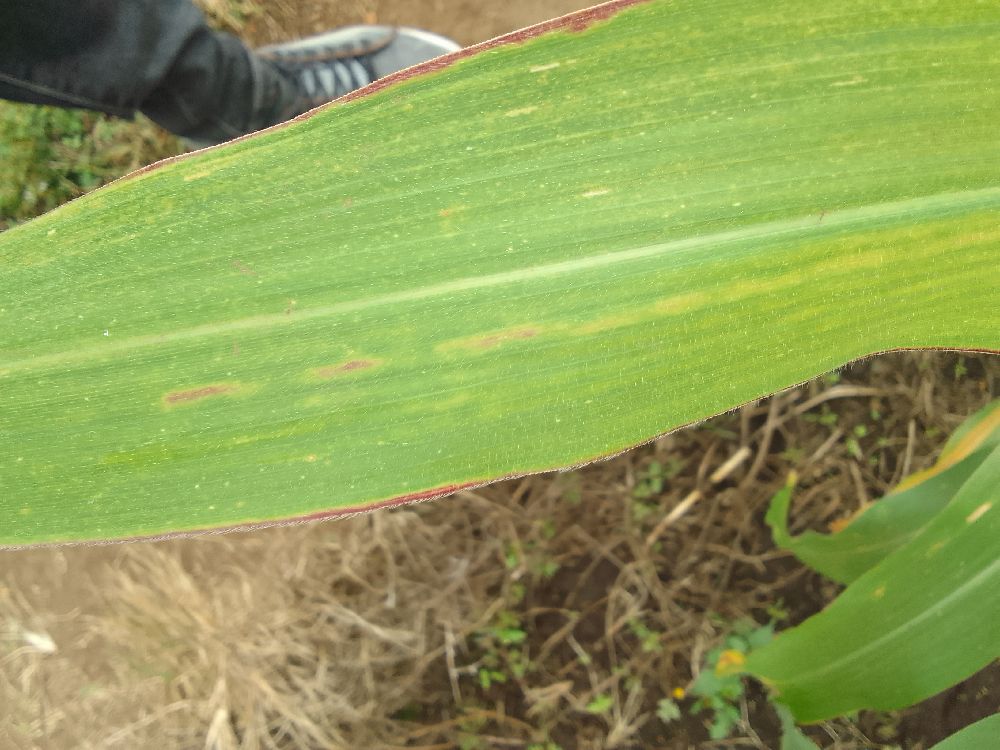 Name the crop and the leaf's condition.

maize, maize lethal necrosis
